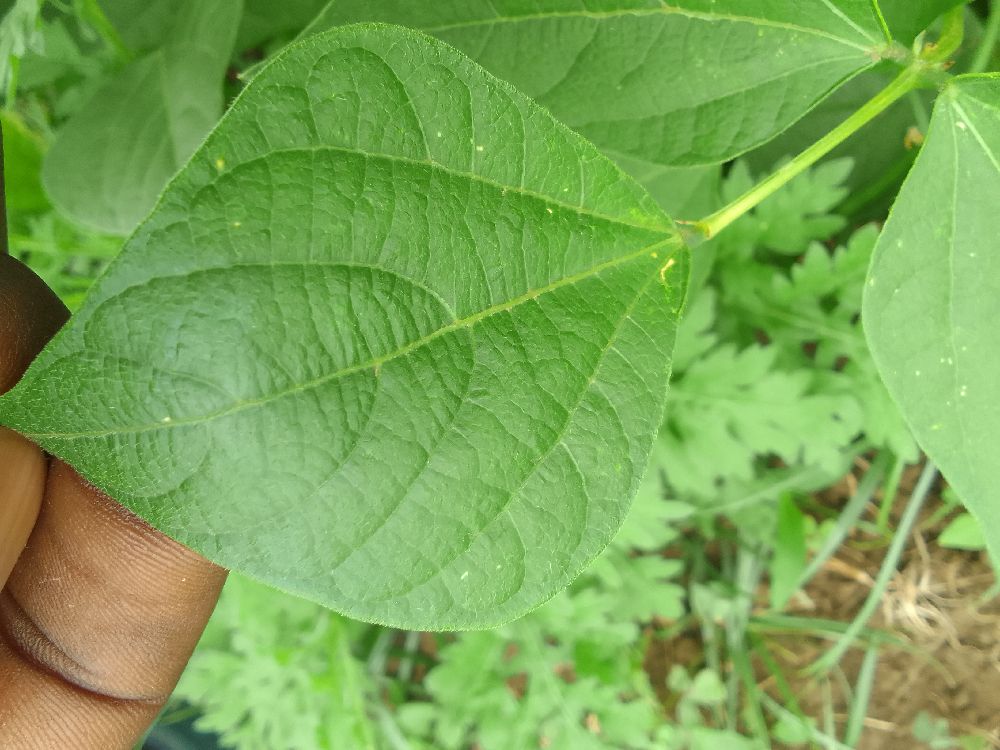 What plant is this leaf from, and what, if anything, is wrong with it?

common bean, healthy
